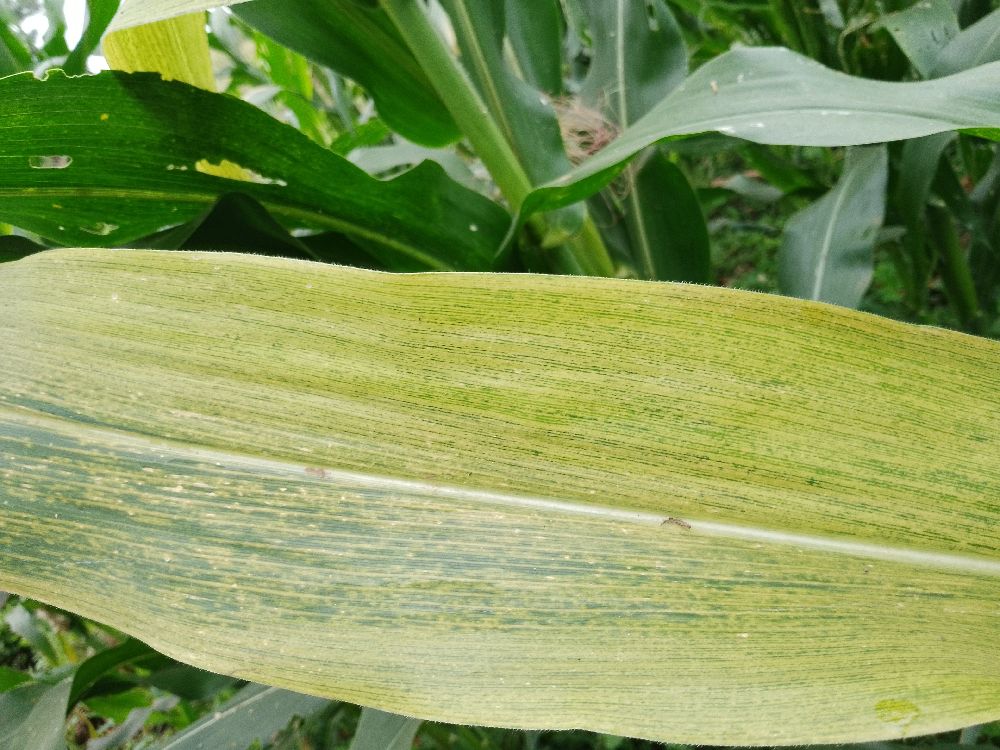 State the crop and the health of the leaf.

maize, maize lethal necrosis
